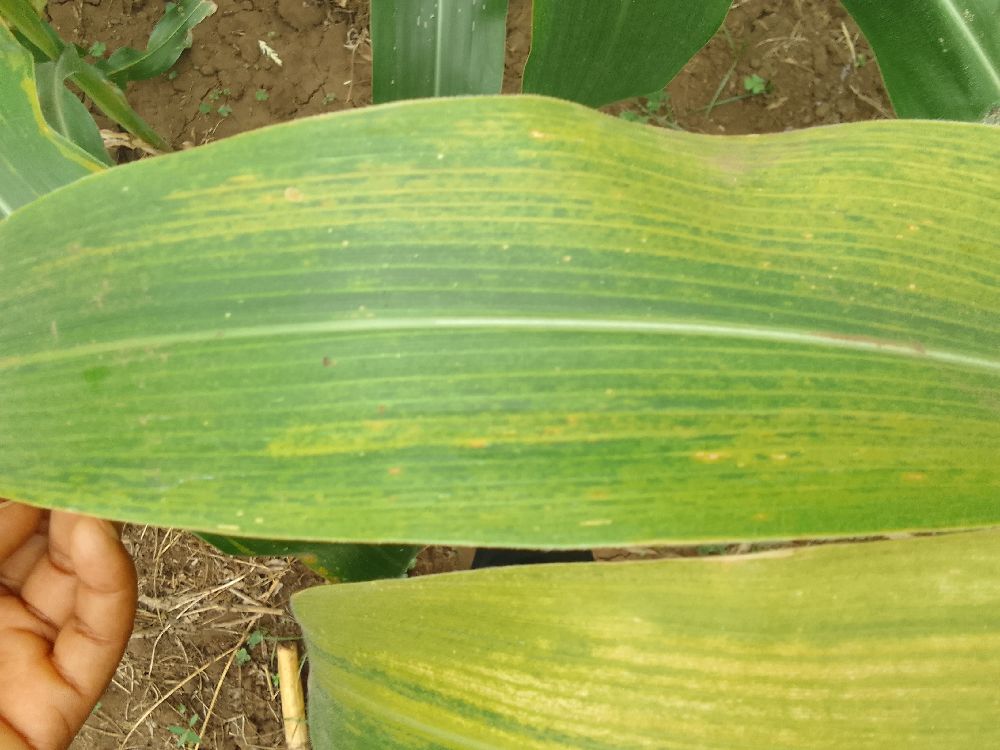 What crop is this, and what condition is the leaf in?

maize, maize lethal necrosis
